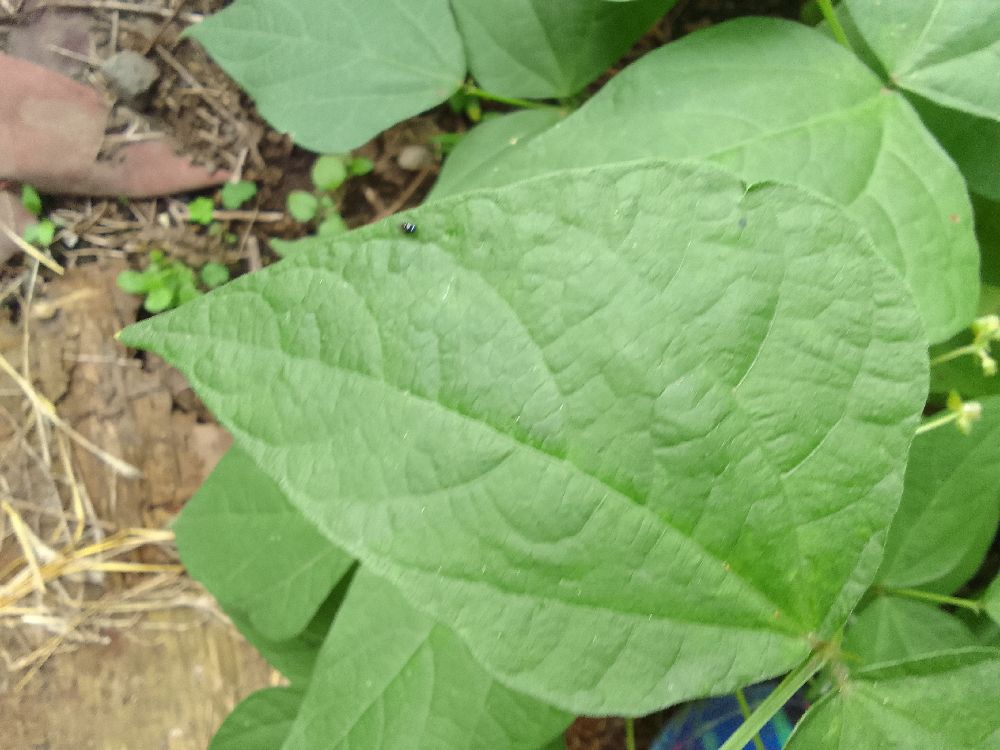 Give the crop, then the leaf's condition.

common bean, healthy
